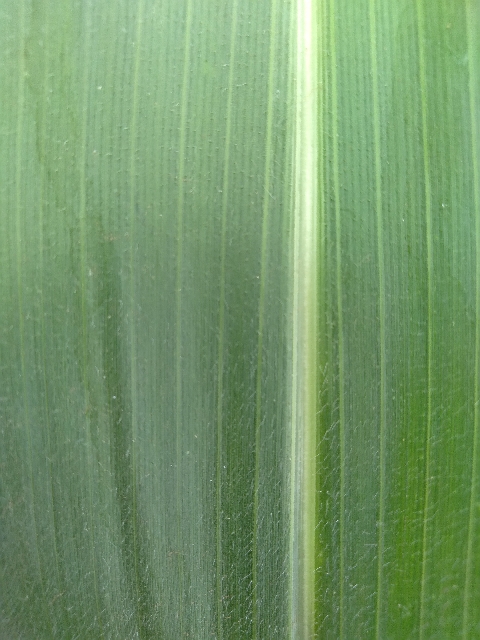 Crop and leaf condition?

maize, healthy
